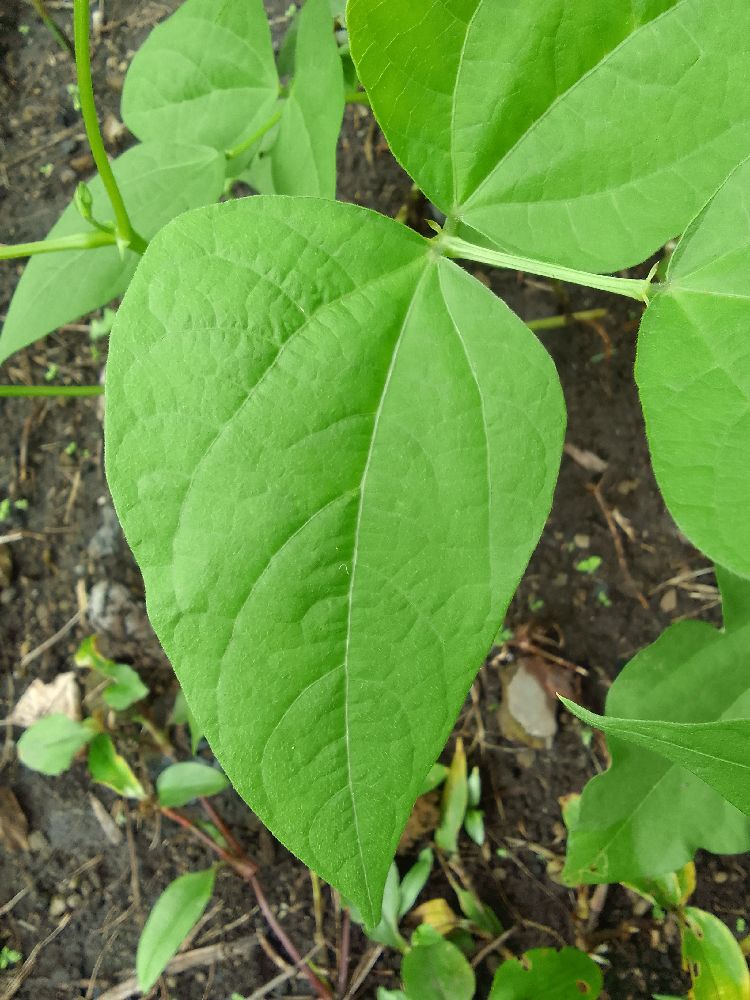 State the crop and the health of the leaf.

common bean, healthy
